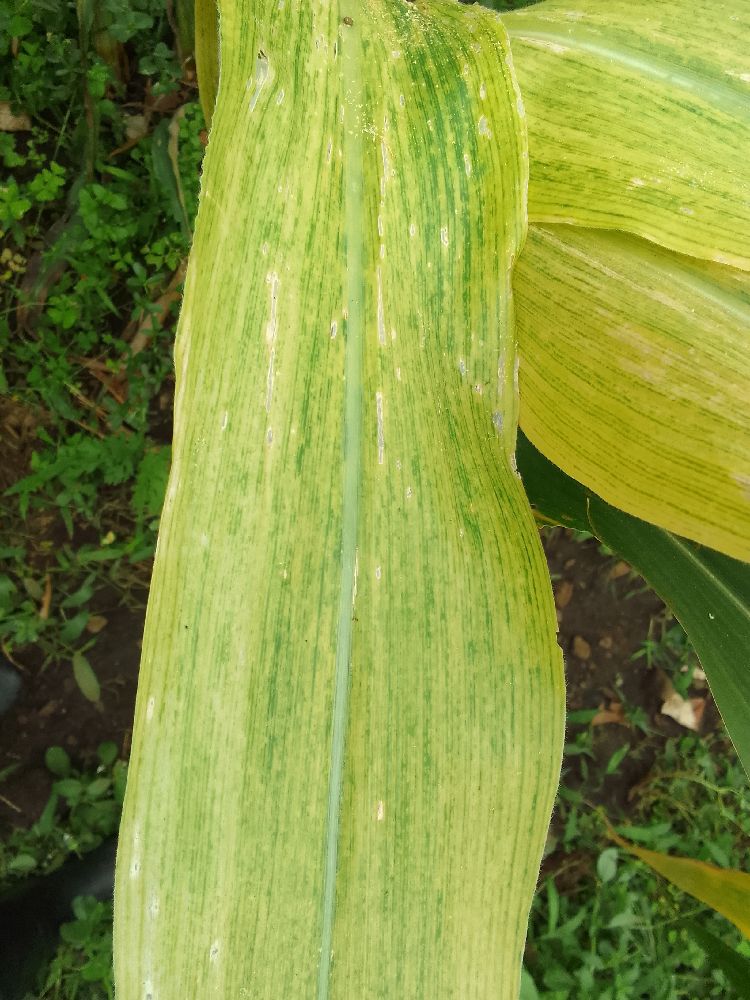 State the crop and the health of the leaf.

maize, maize lethal necrosis
